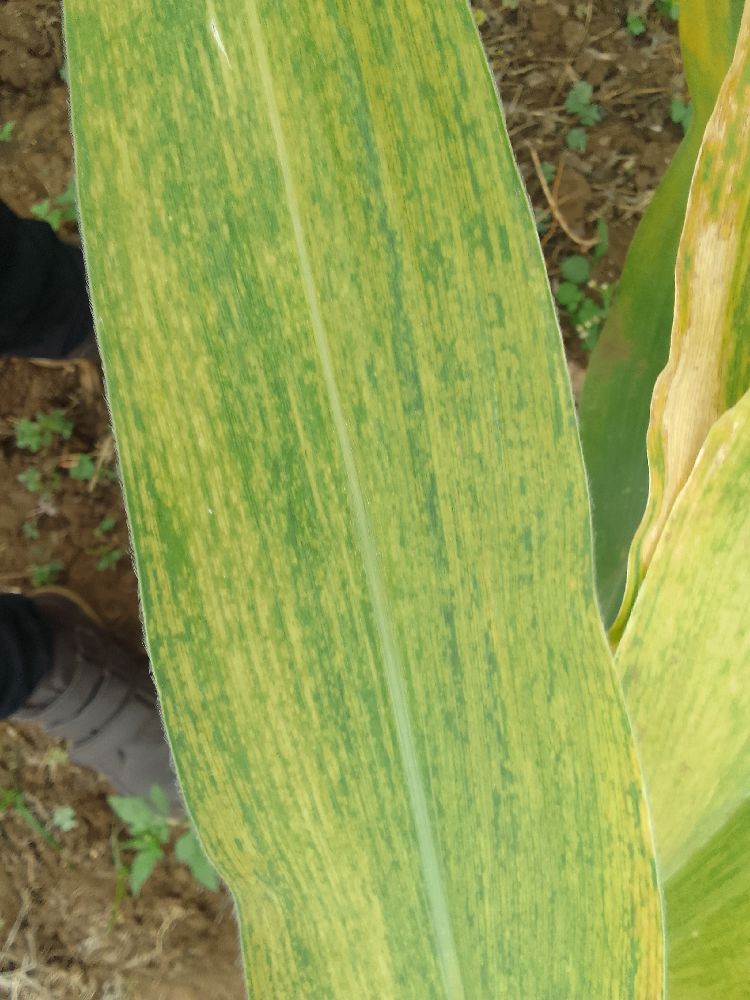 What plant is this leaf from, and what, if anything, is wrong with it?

maize, maize lethal necrosis
